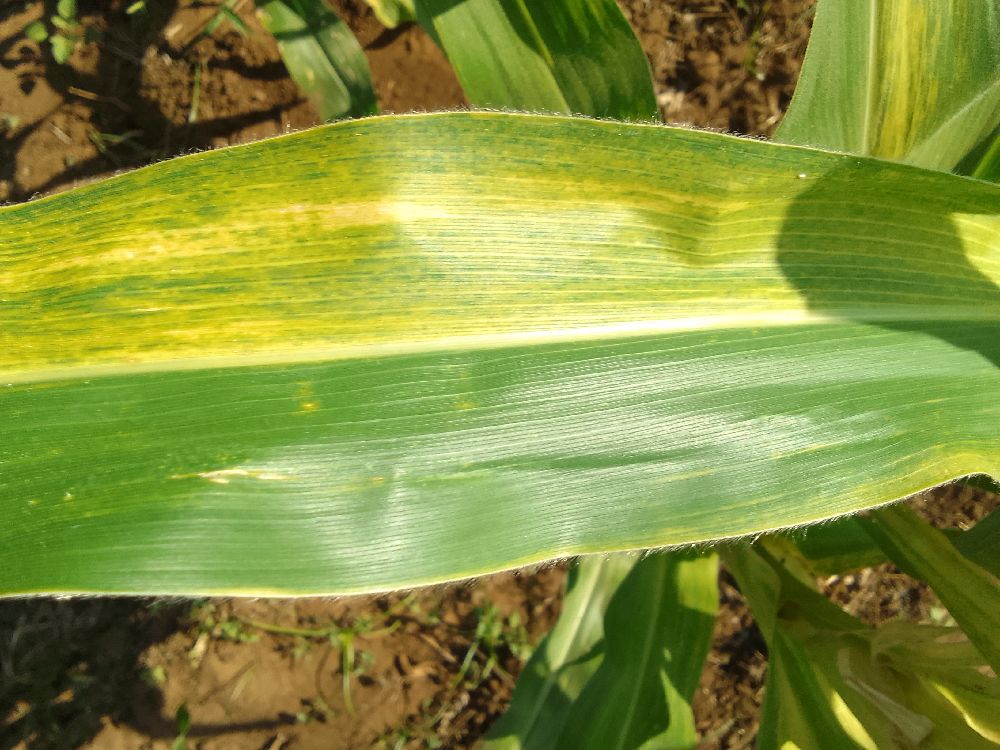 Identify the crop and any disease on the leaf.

maize, maize lethal necrosis
